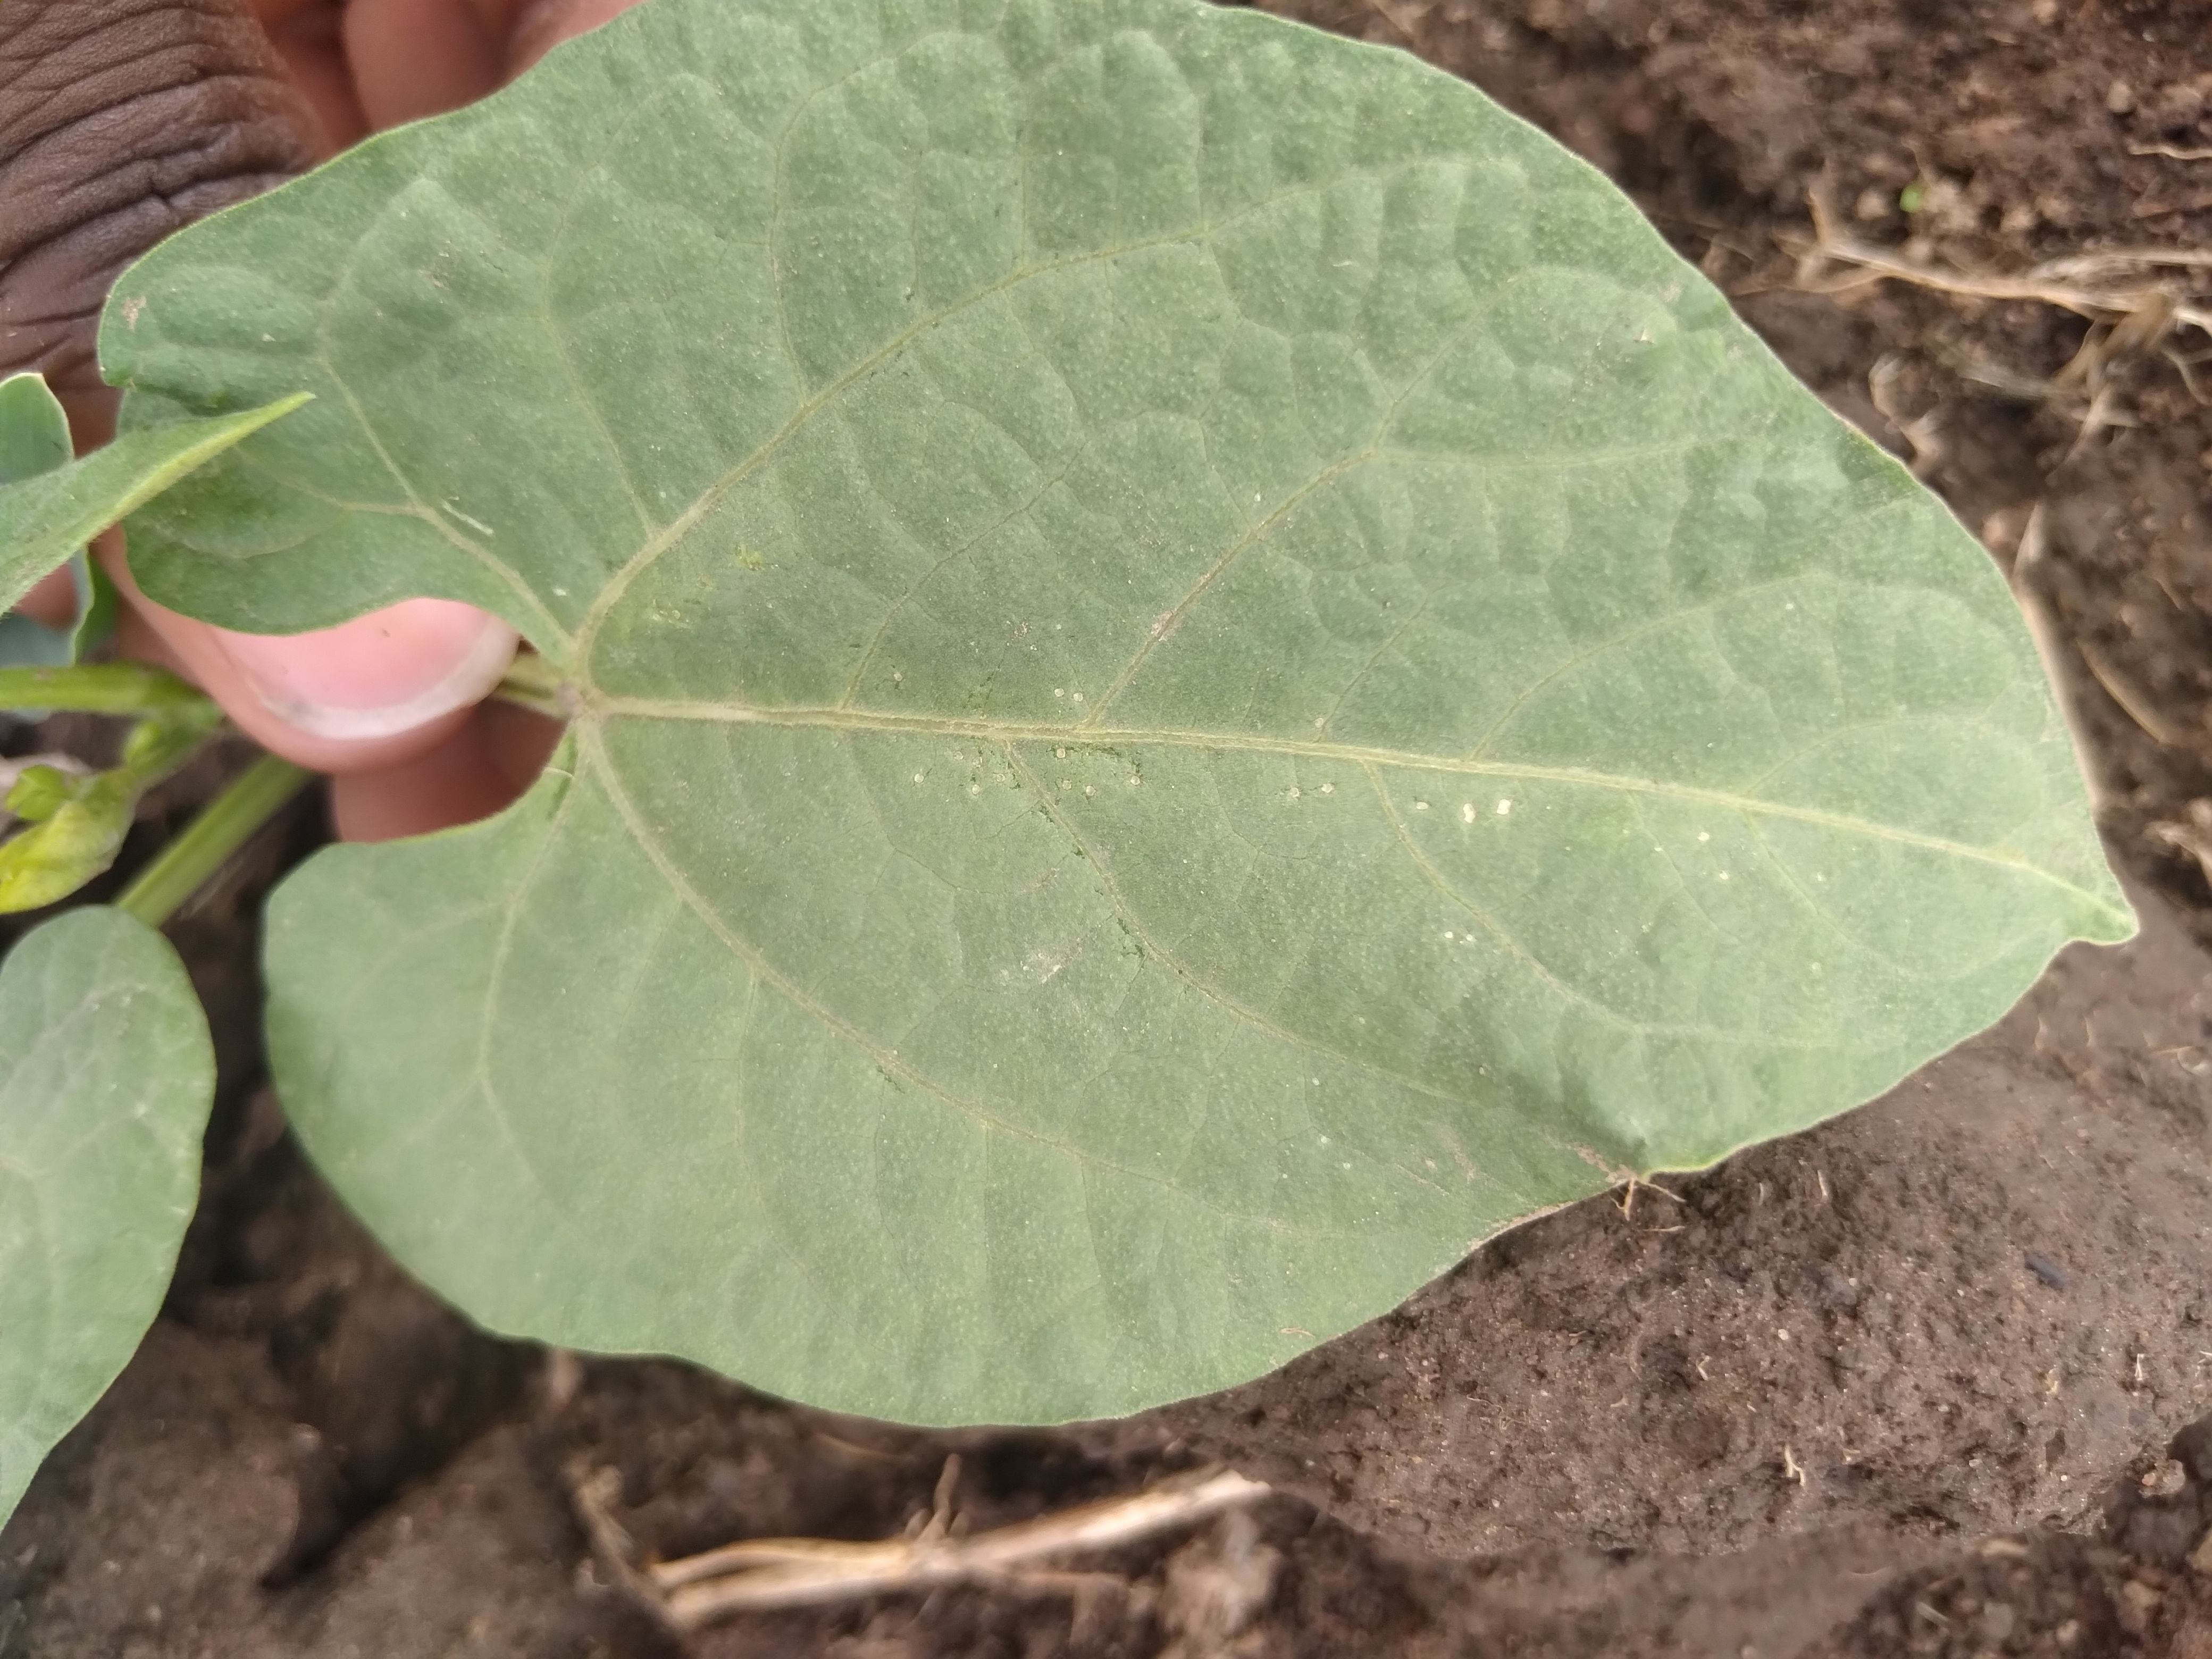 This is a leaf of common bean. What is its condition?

healthy
